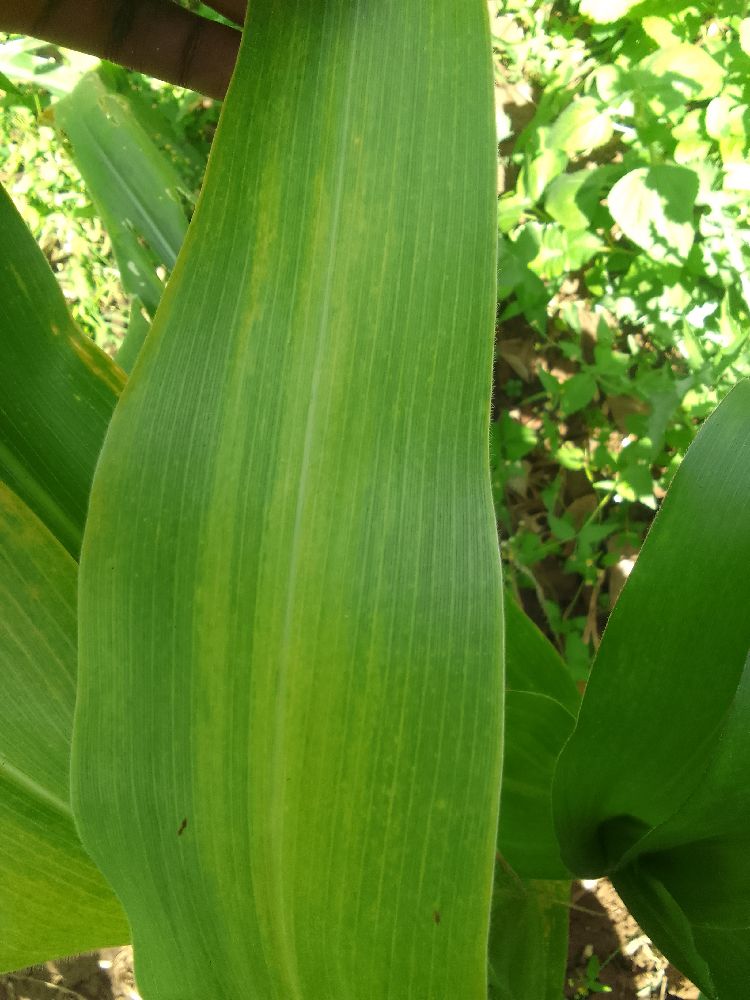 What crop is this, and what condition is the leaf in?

maize, maize lethal necrosis
